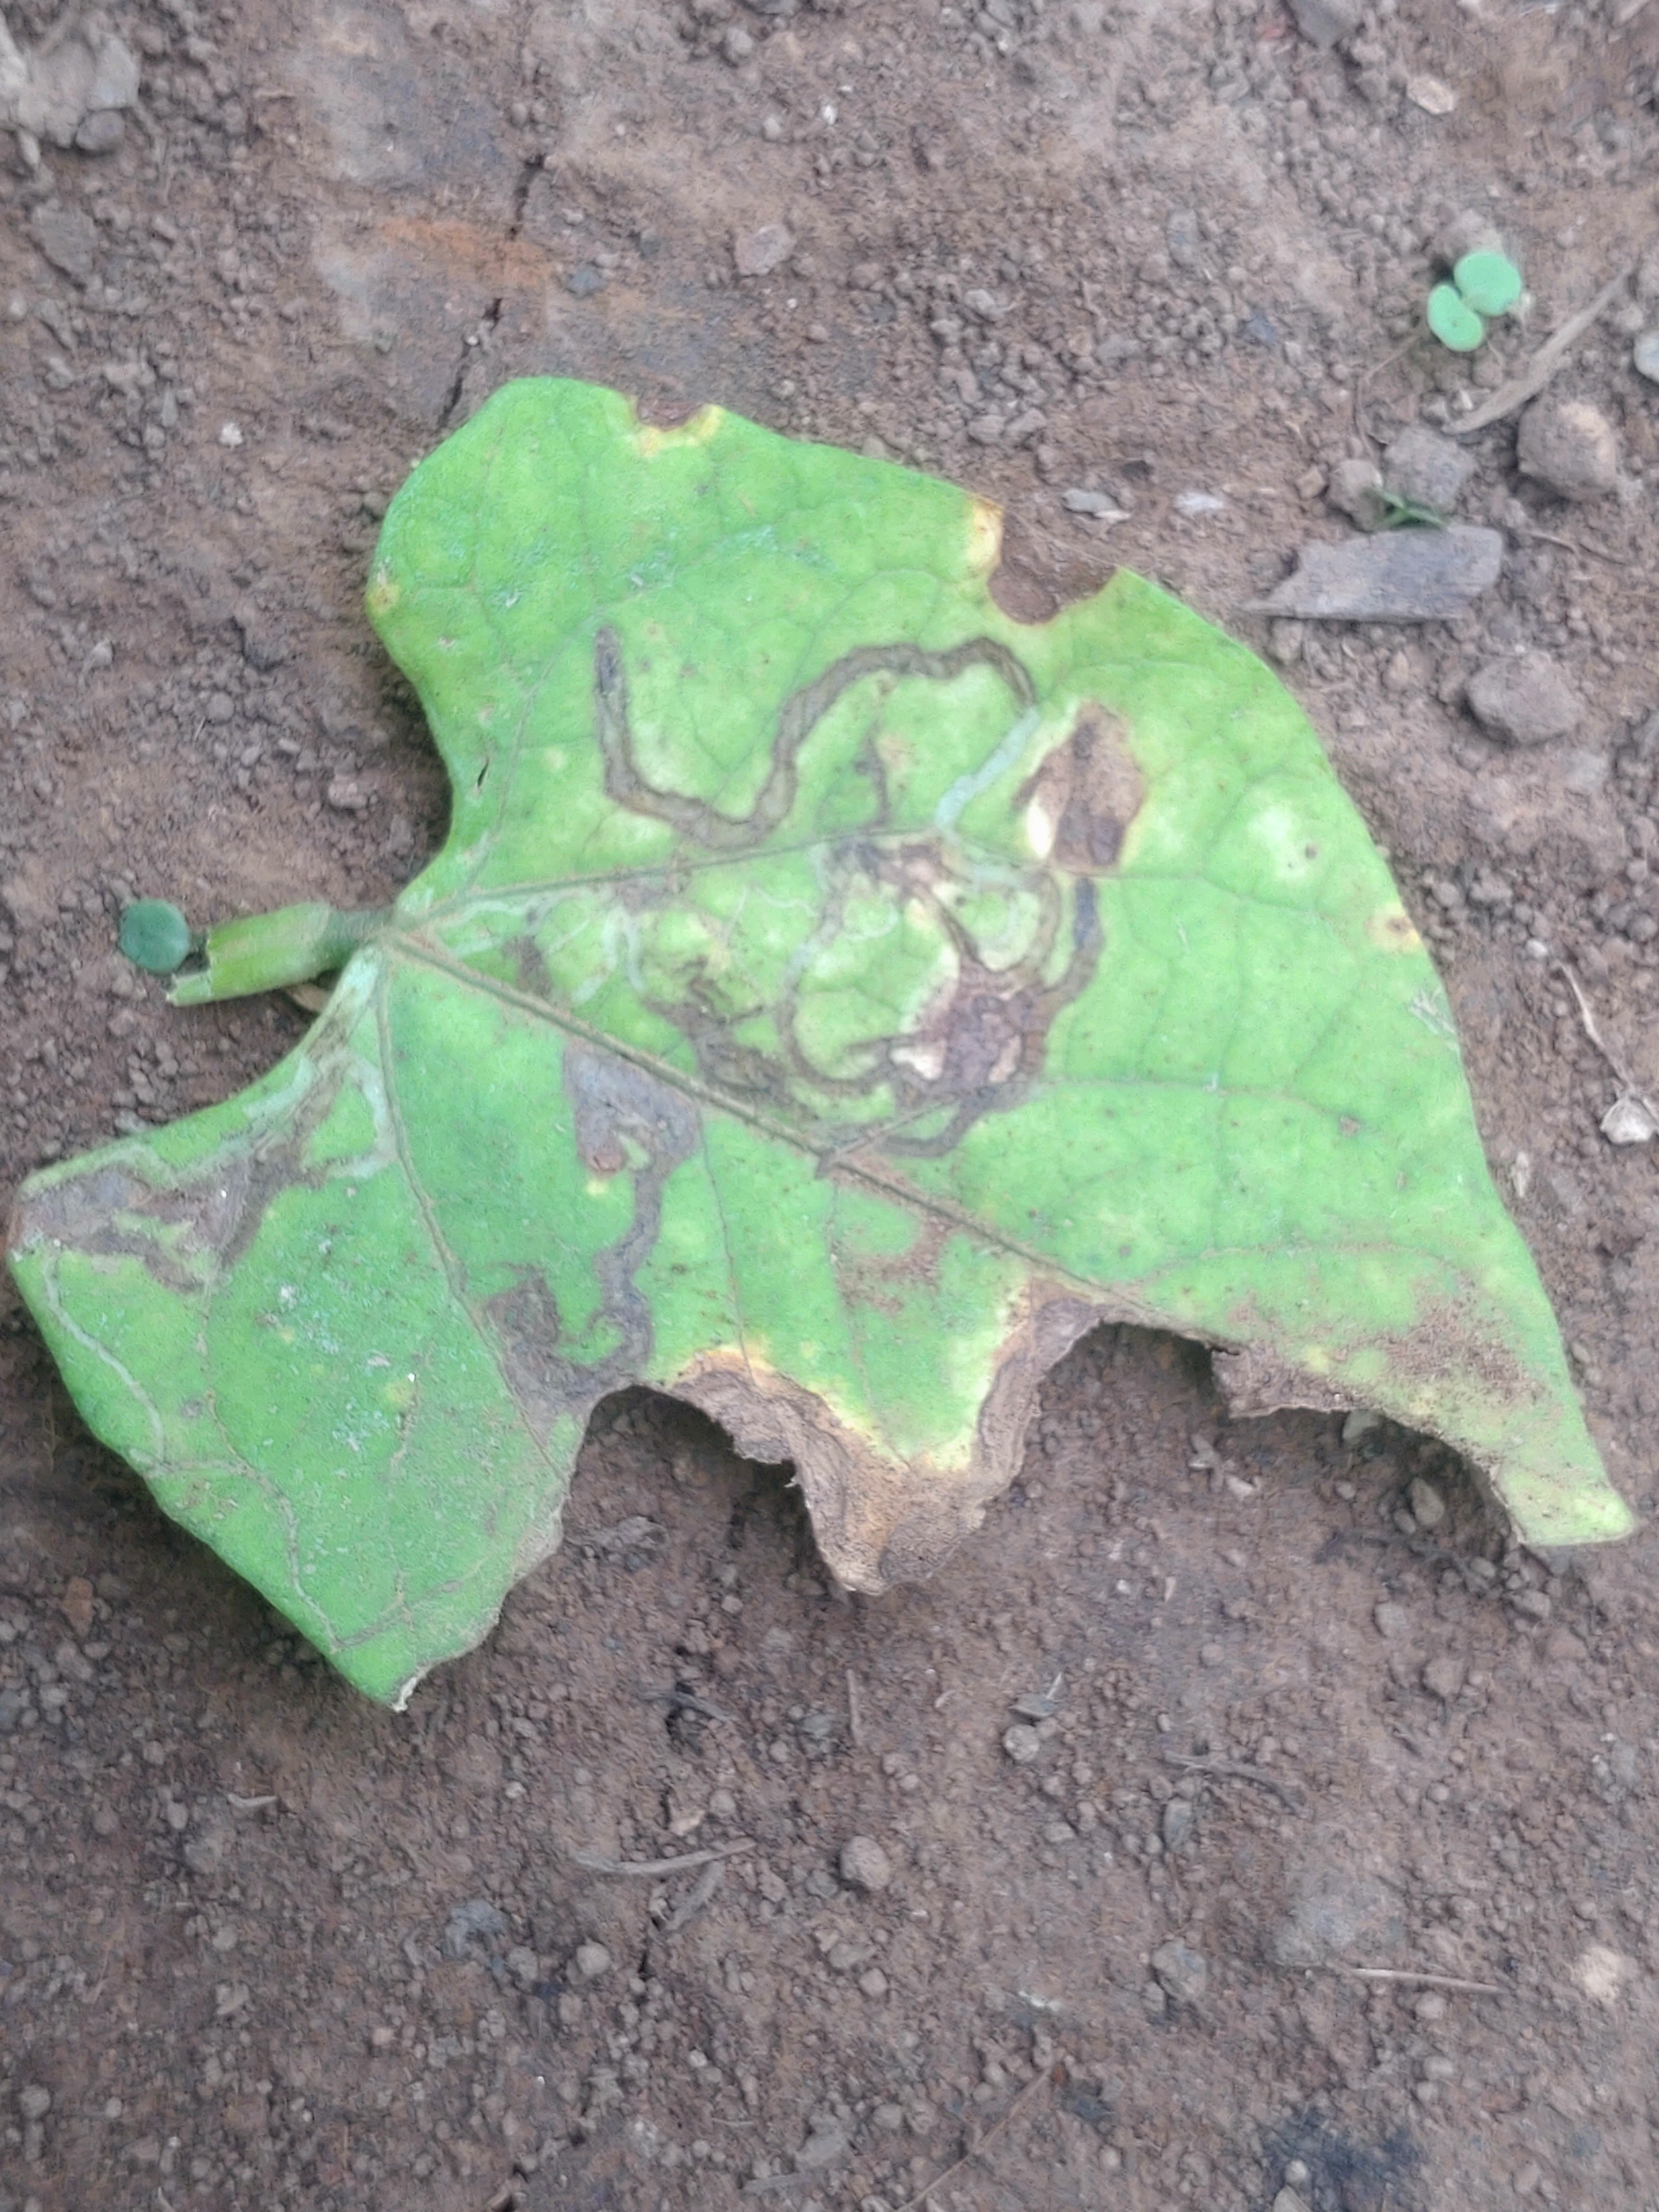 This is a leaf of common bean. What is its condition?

anthracnose
